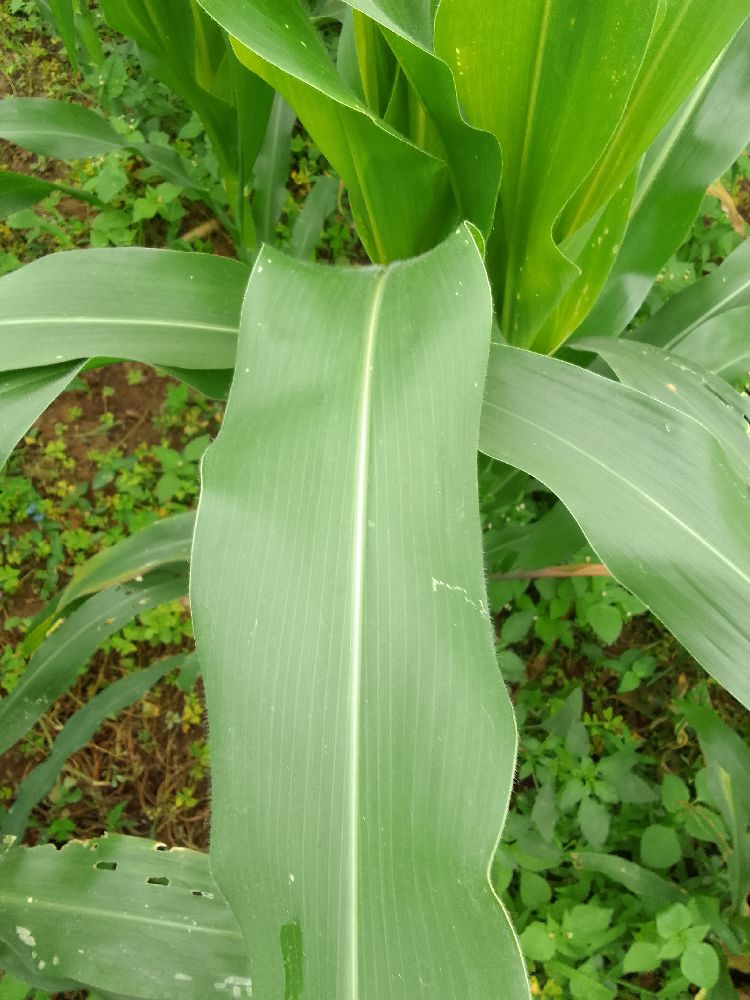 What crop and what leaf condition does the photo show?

maize, healthy
